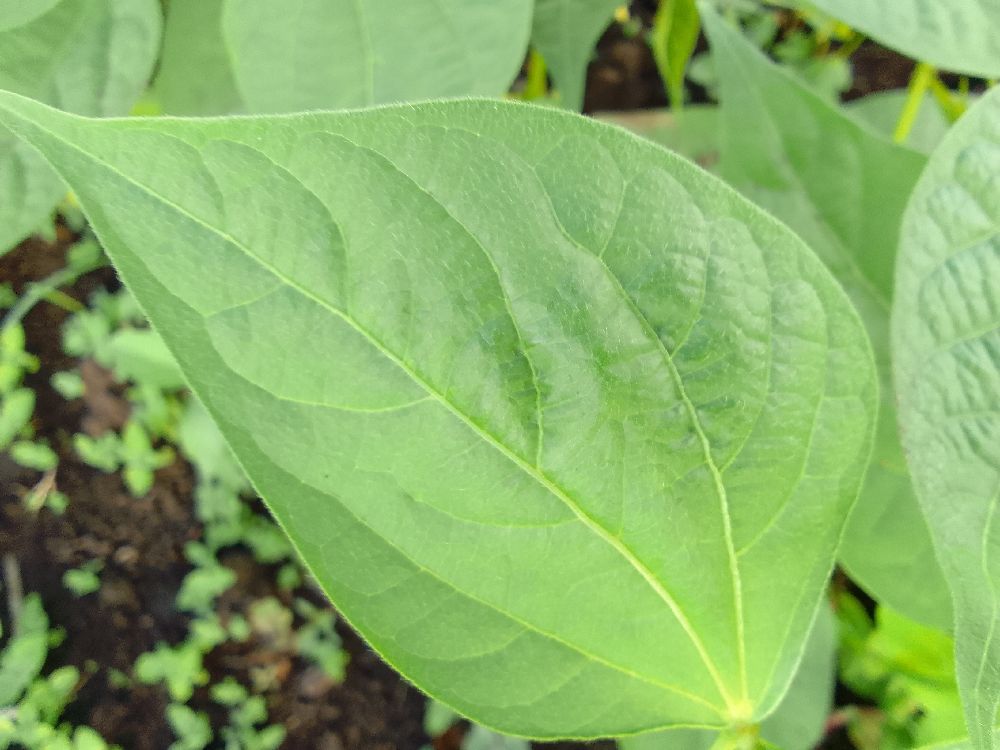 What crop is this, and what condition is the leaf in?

common bean, healthy
